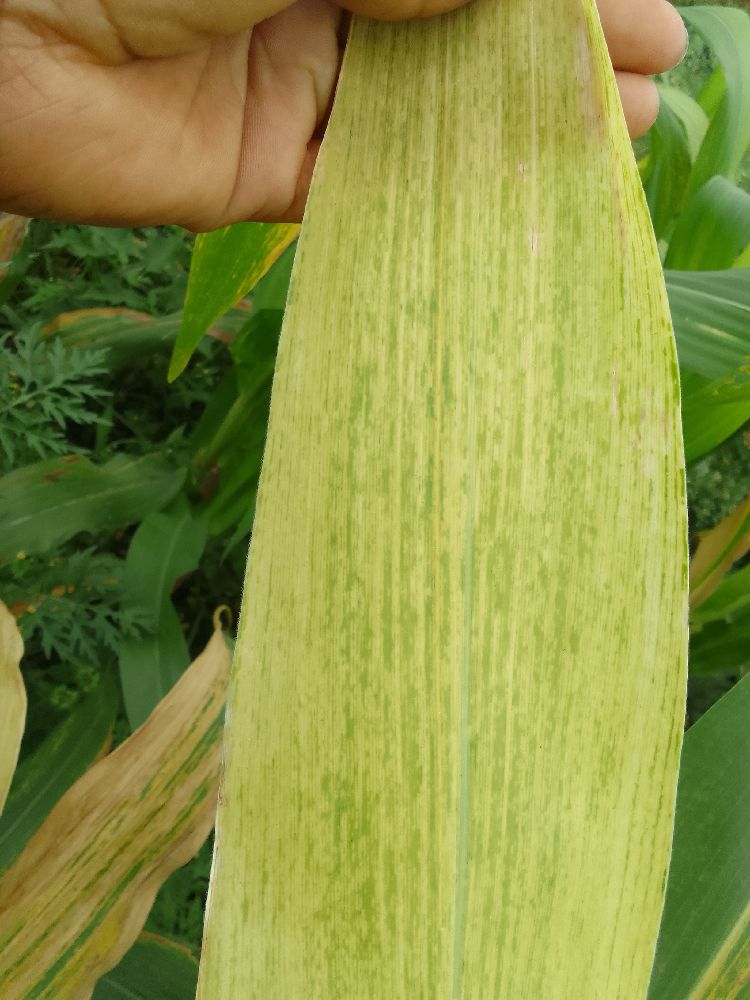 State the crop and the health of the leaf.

maize, maize lethal necrosis
